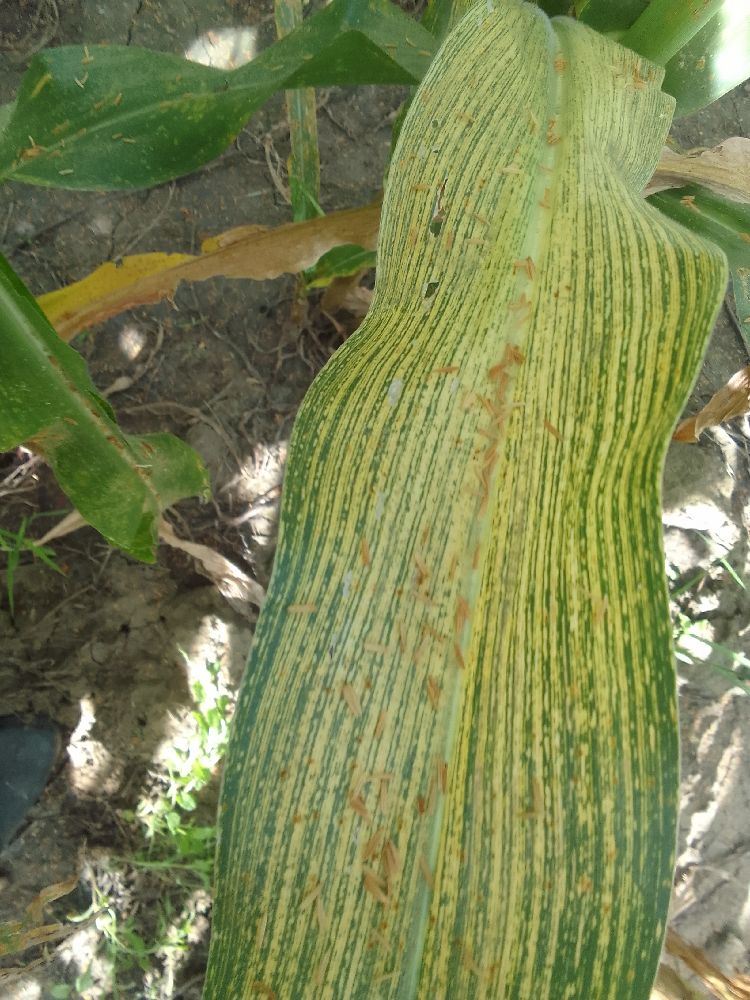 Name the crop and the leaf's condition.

maize, maize streak virus
